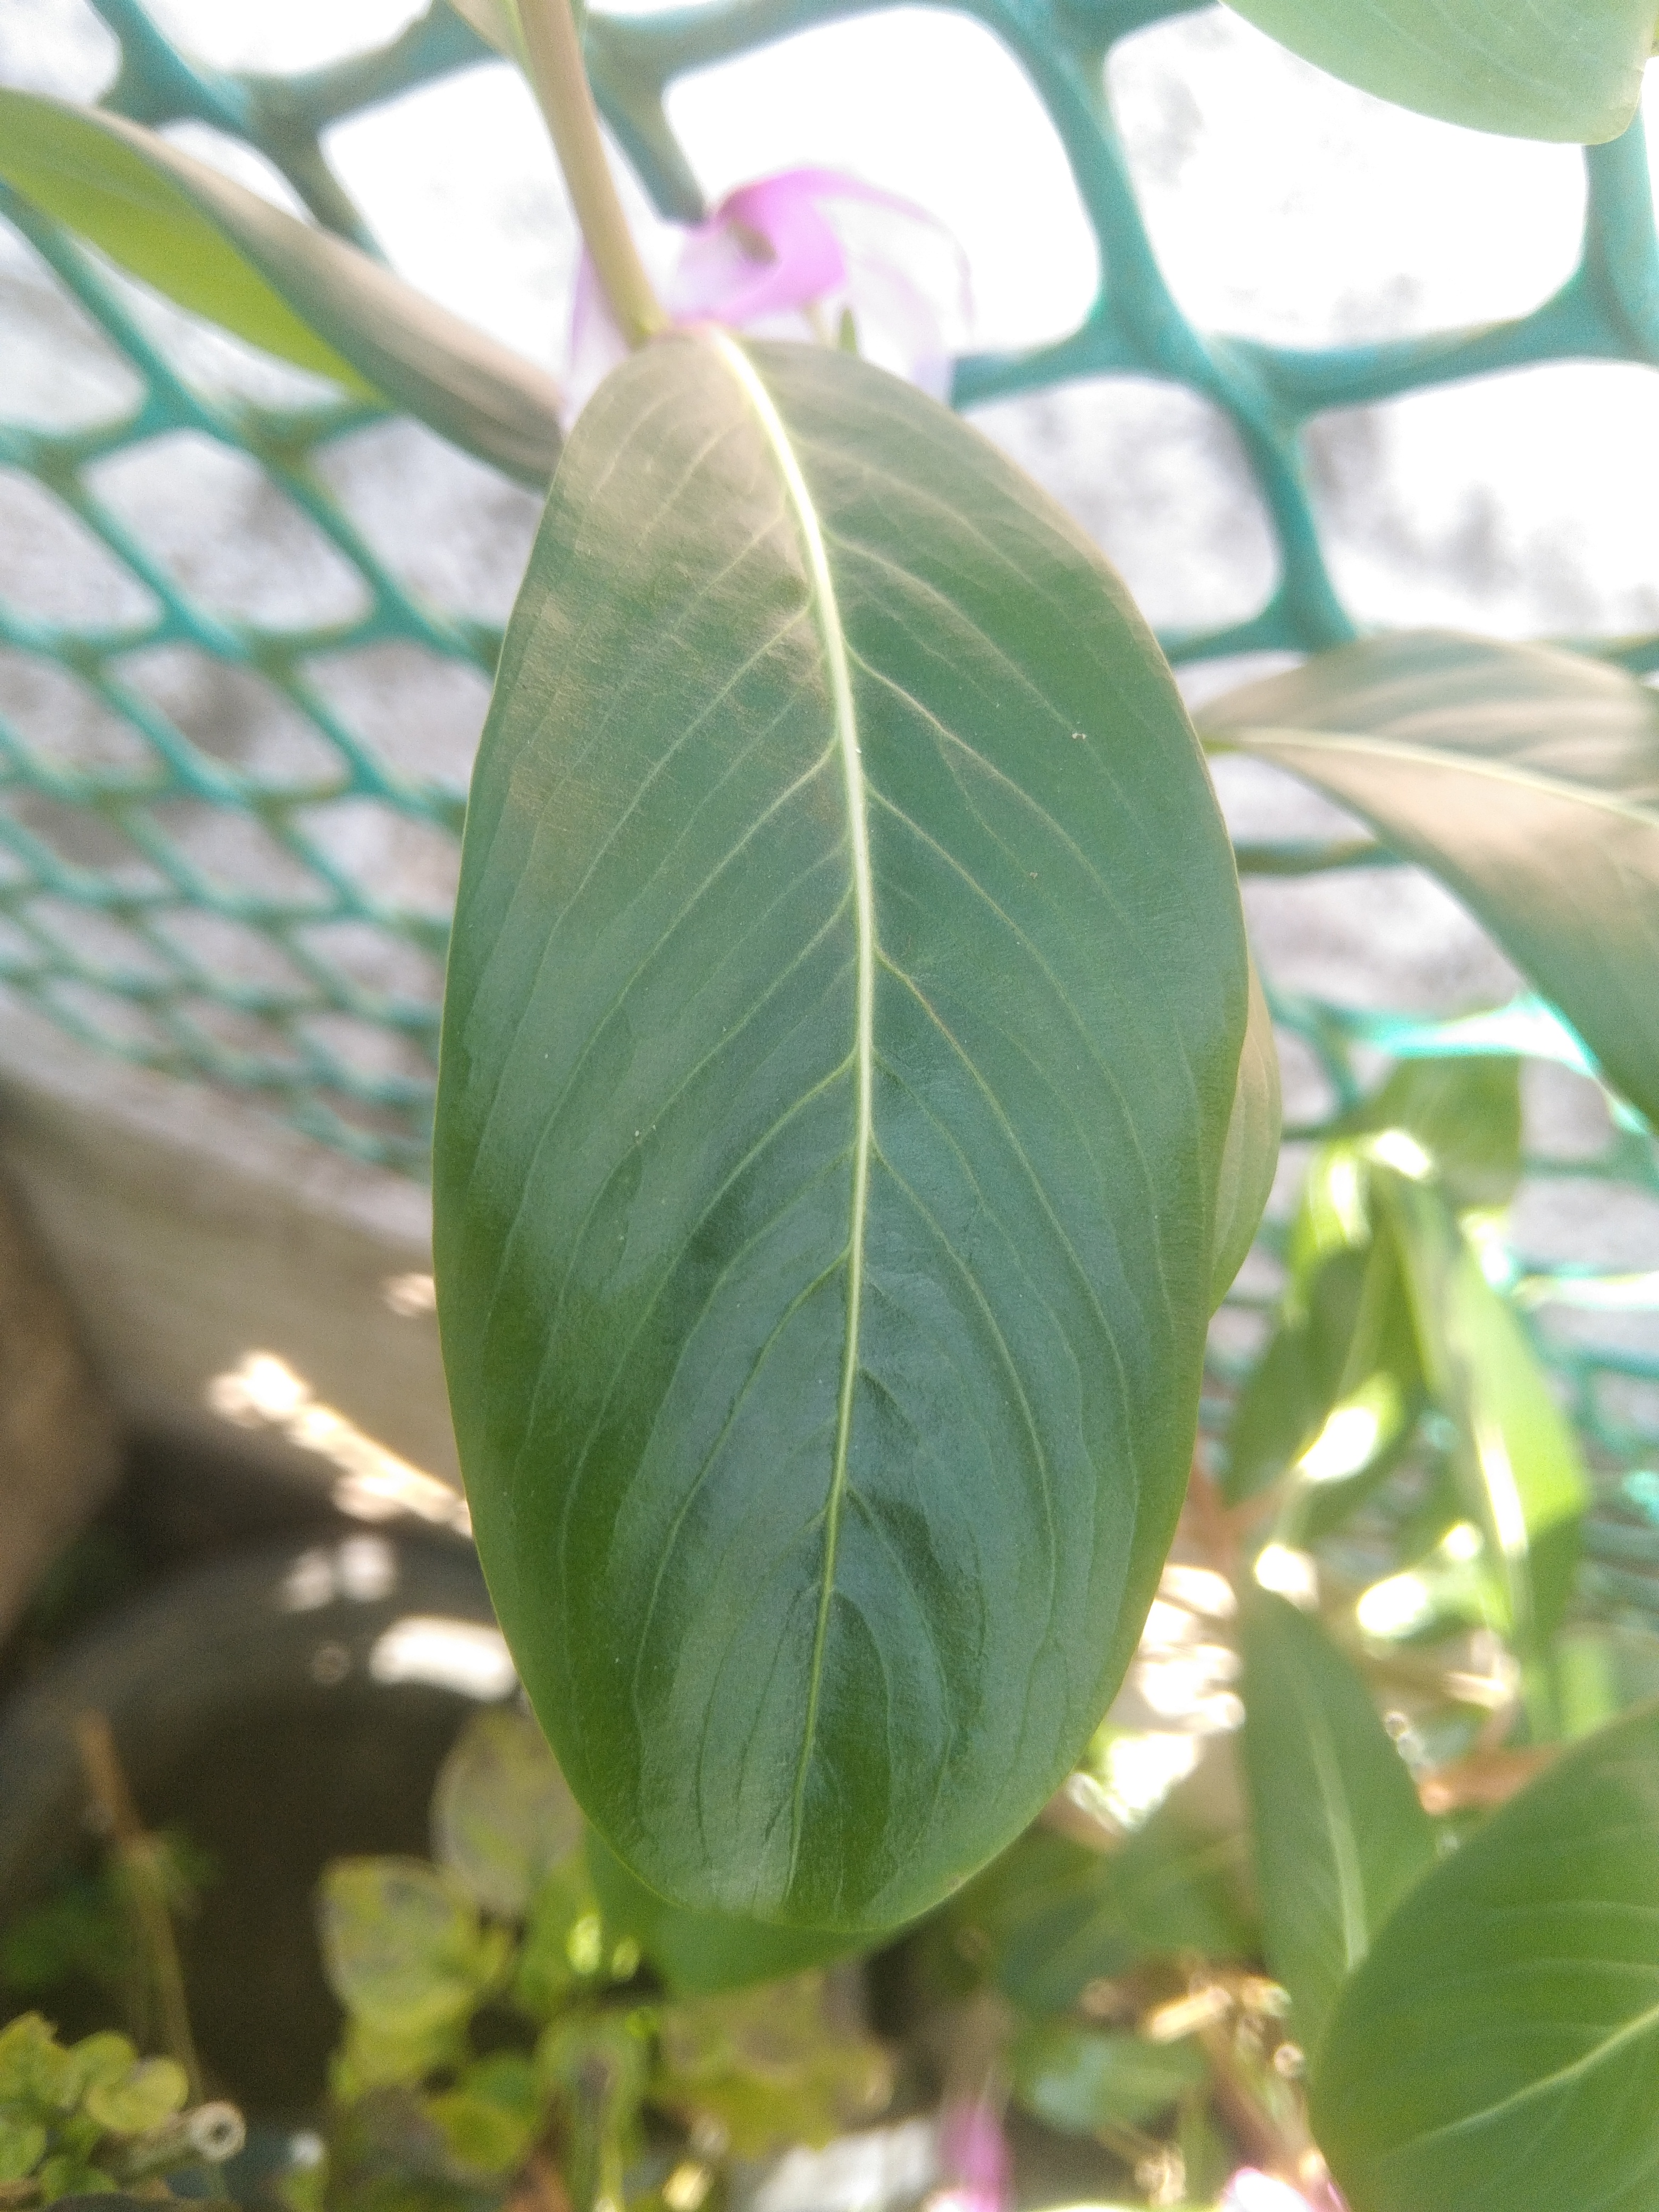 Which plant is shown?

rose periwinkle
